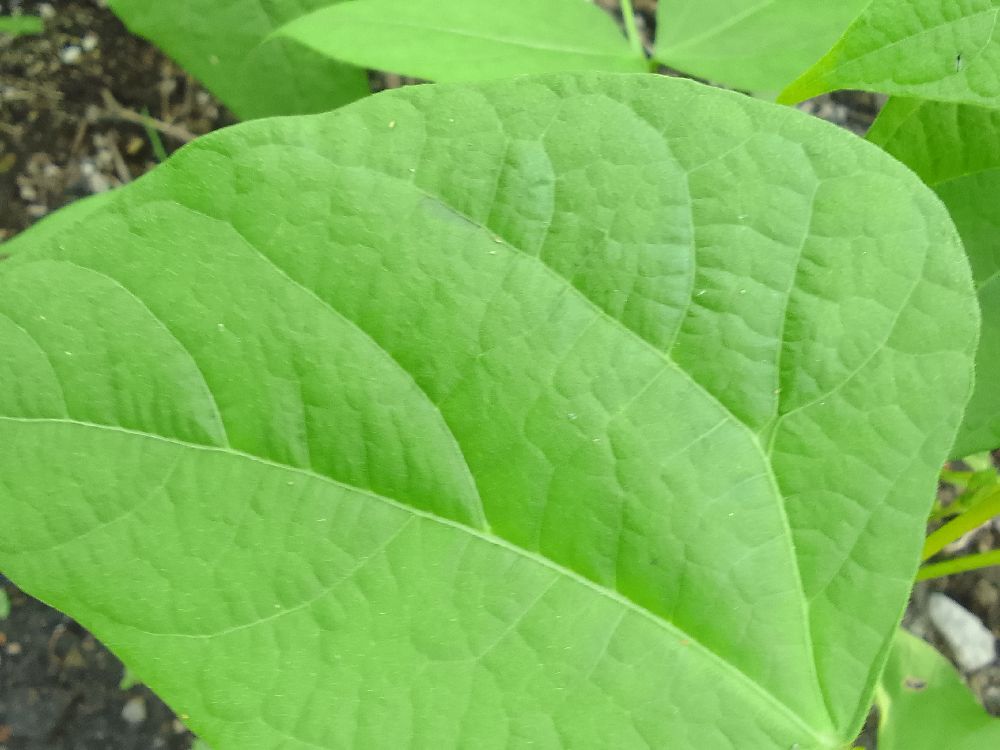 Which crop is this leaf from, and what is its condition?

common bean, healthy
